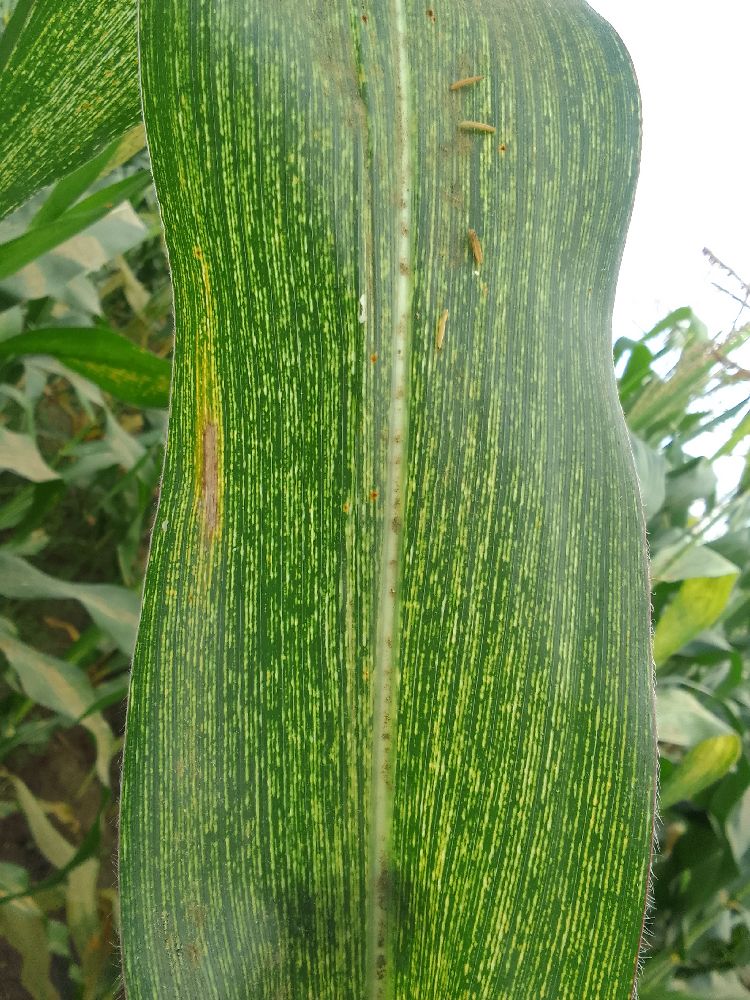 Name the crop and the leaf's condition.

maize, maize streak virus
